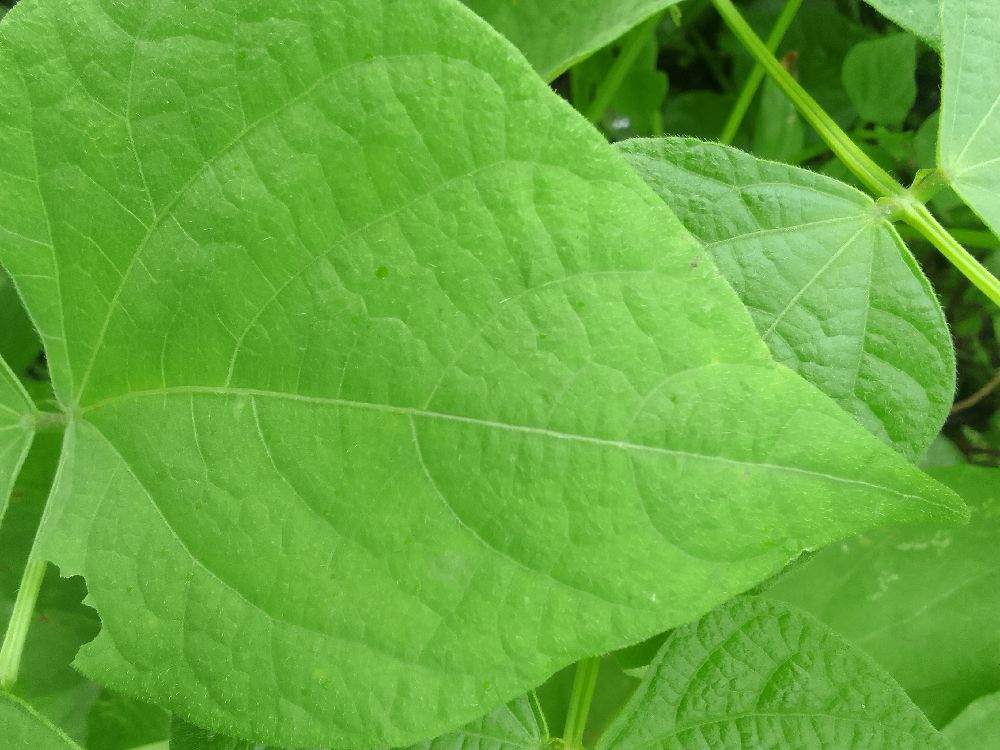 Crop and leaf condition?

common bean, healthy
